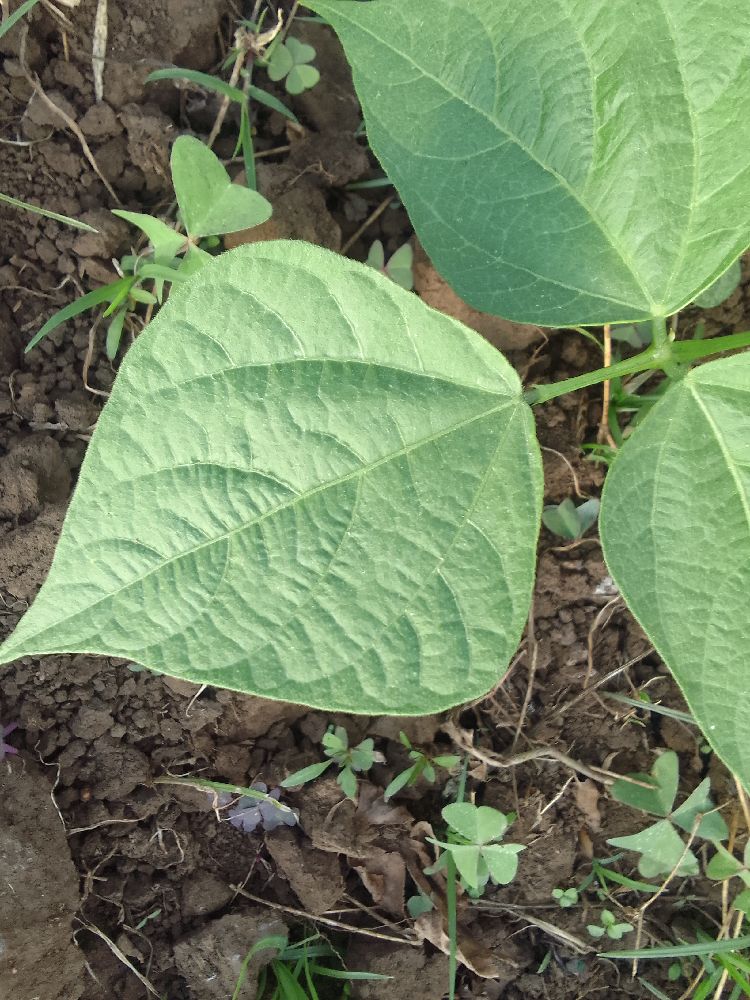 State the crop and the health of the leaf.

common bean, healthy
